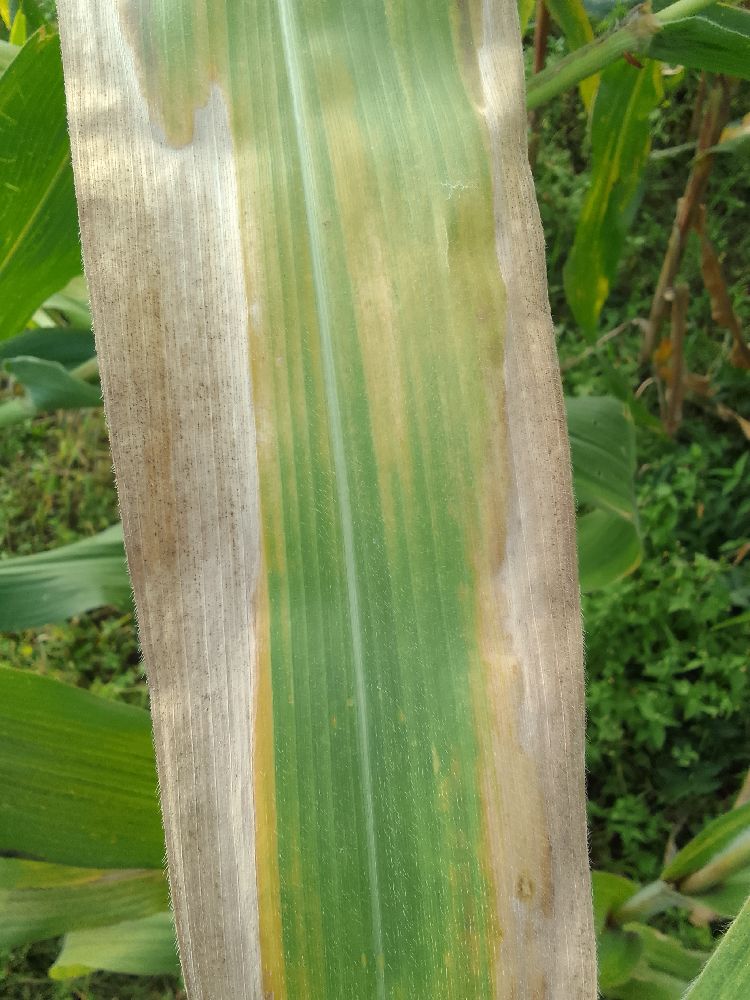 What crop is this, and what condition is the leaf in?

maize, maize lethal necrosis
